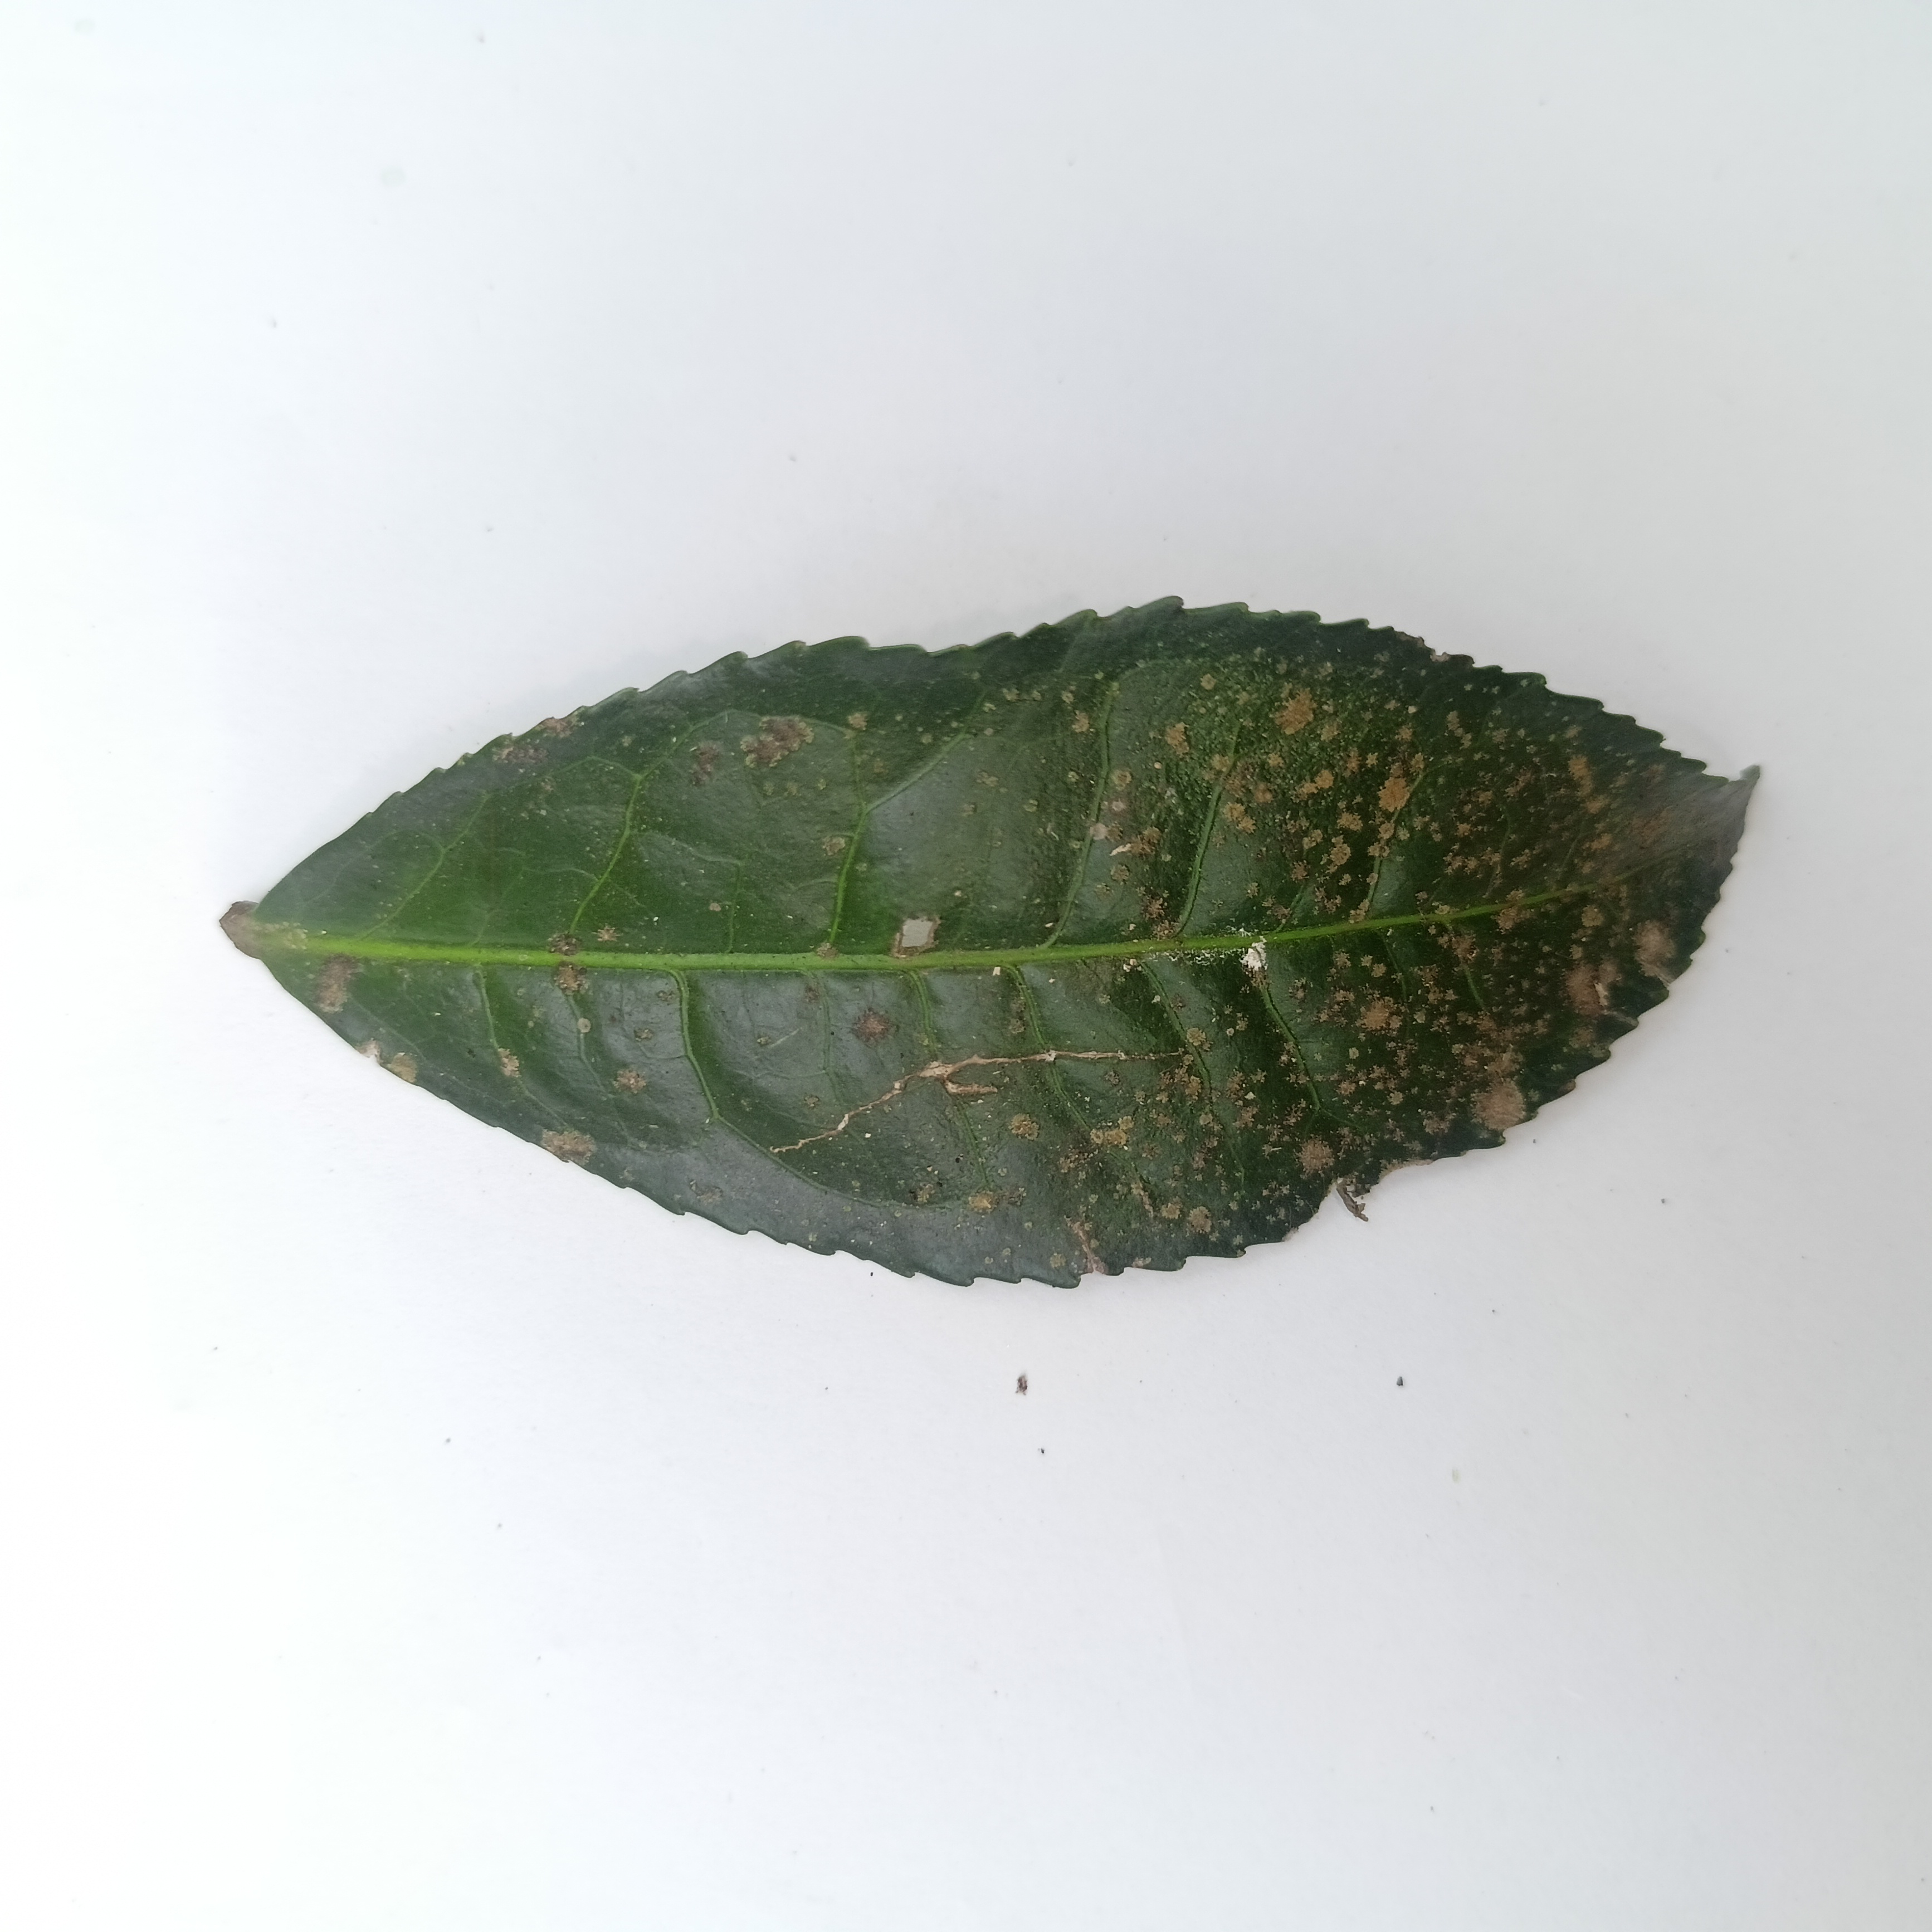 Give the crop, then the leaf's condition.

tea, algal leaf
